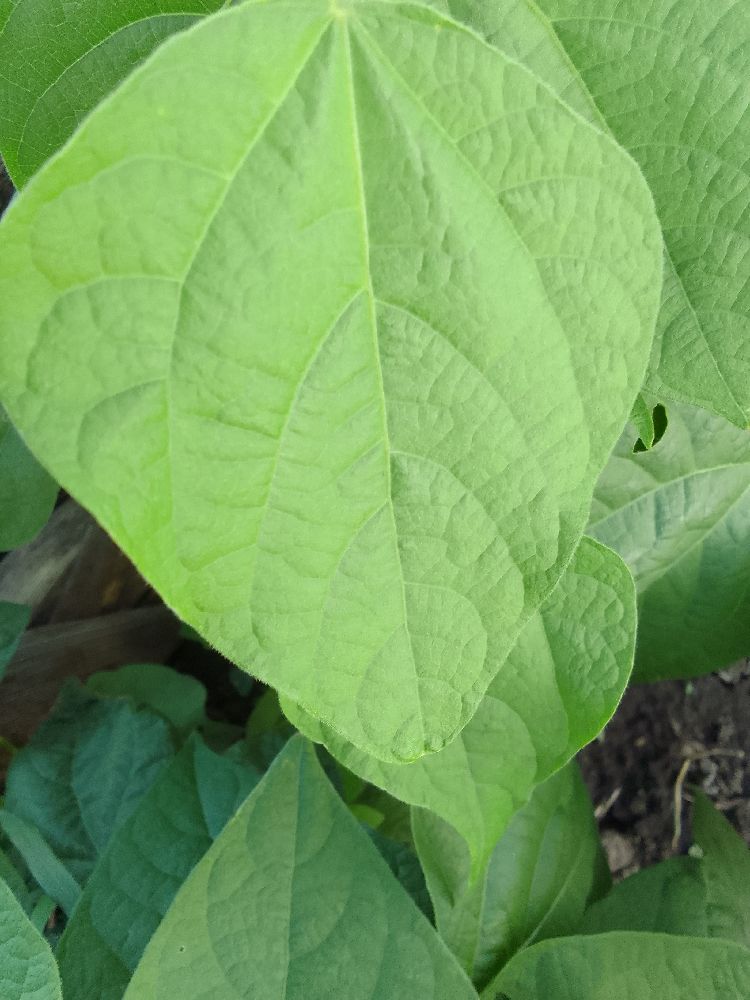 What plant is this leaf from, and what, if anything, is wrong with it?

common bean, healthy
